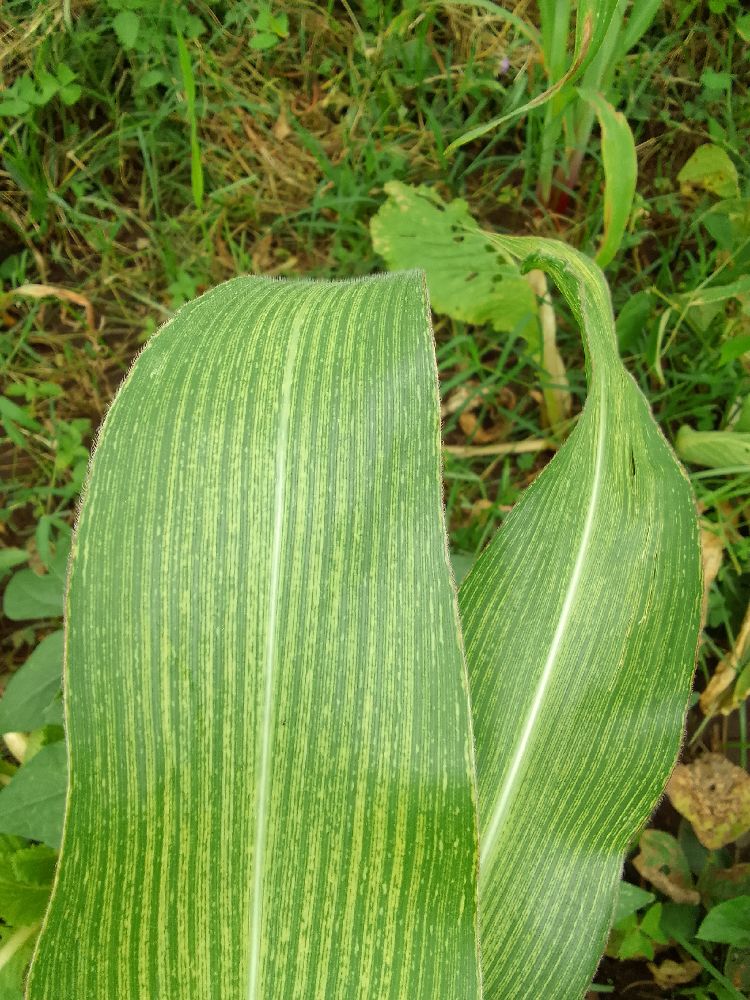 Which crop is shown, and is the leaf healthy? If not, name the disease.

maize, maize streak virus
